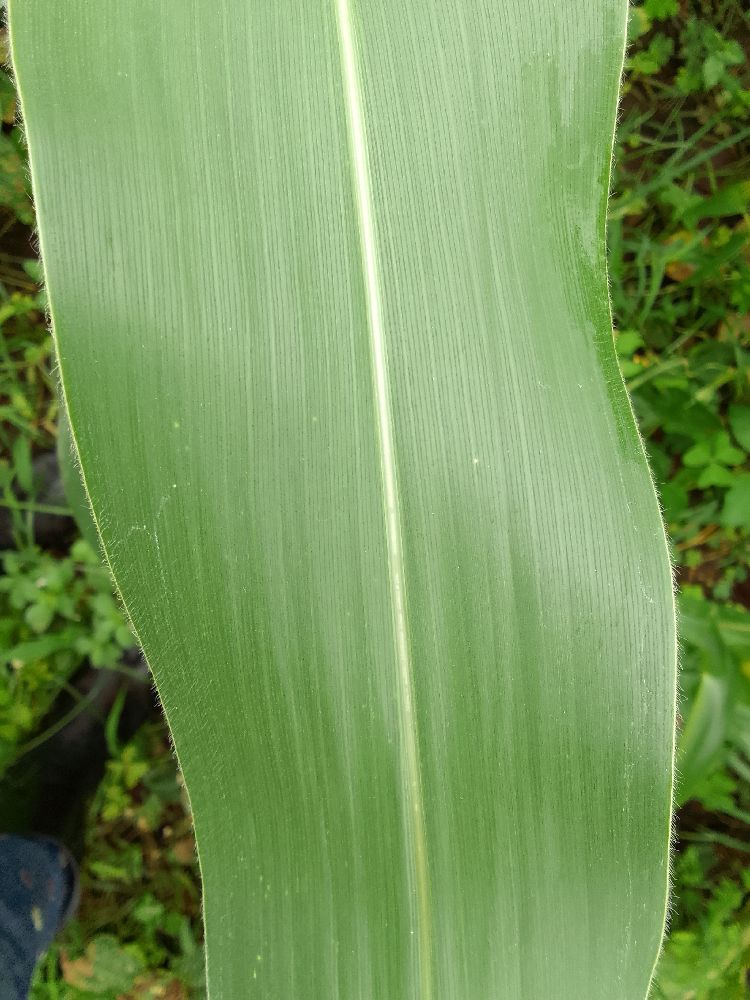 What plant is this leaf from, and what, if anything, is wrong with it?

maize, healthy
